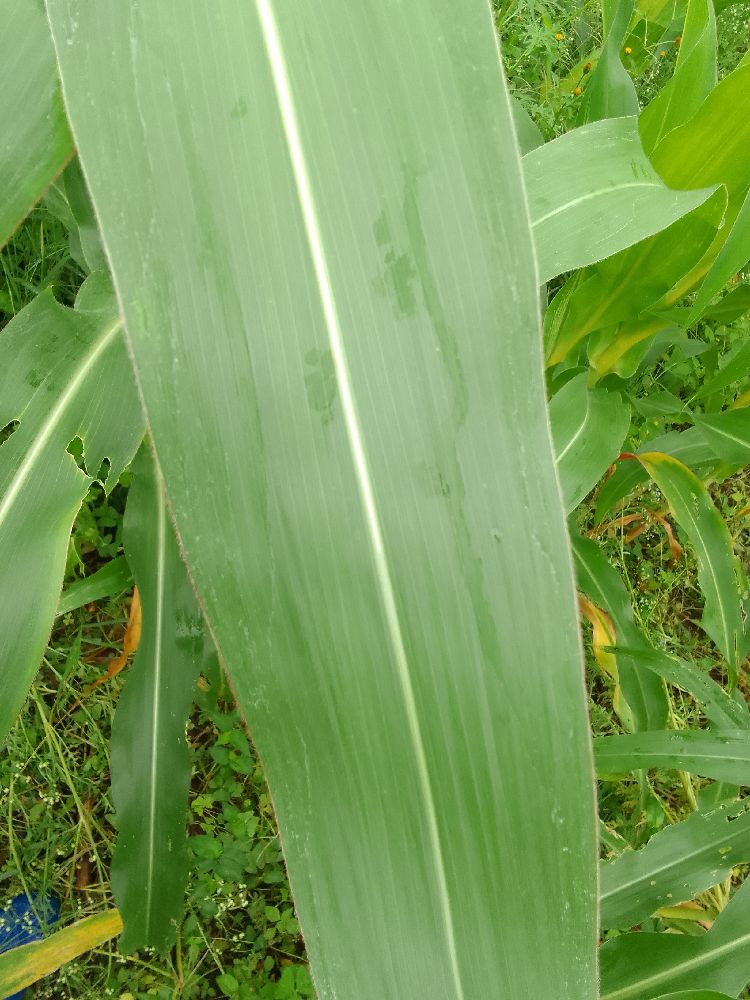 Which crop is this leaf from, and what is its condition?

maize, healthy
